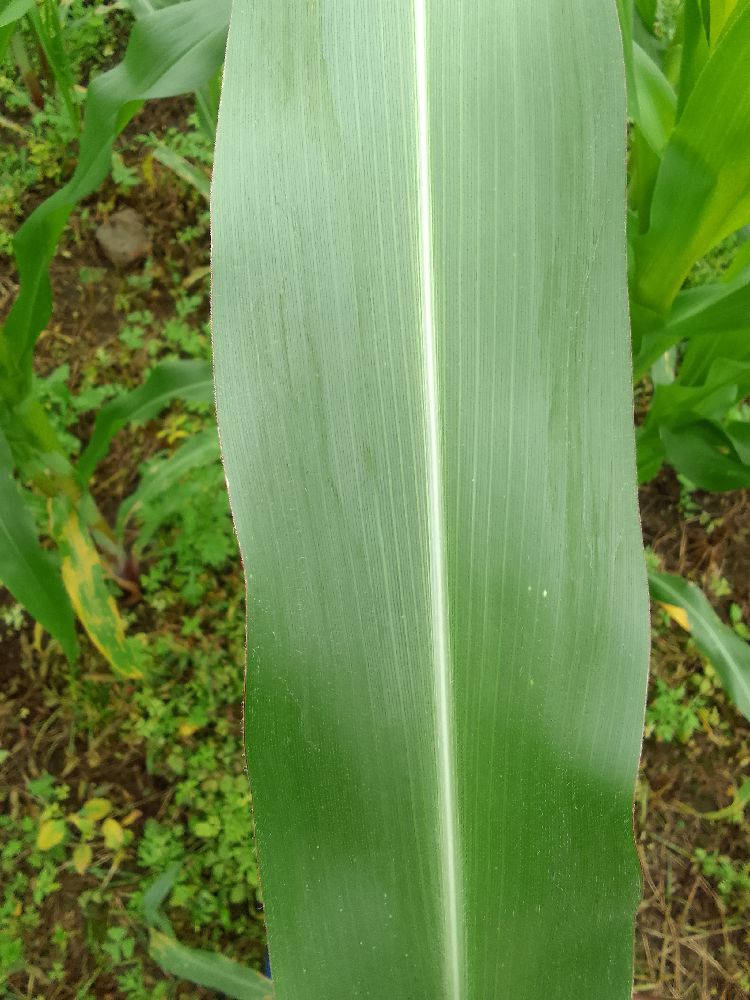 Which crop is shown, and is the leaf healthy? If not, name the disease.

maize, healthy
